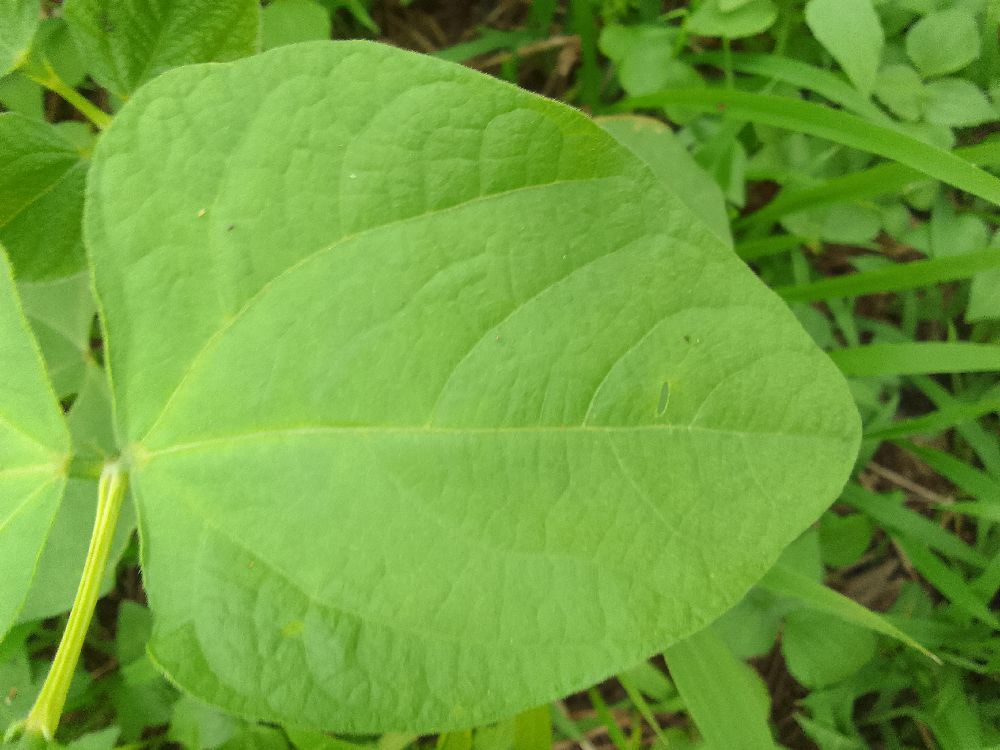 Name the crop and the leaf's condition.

common bean, healthy
